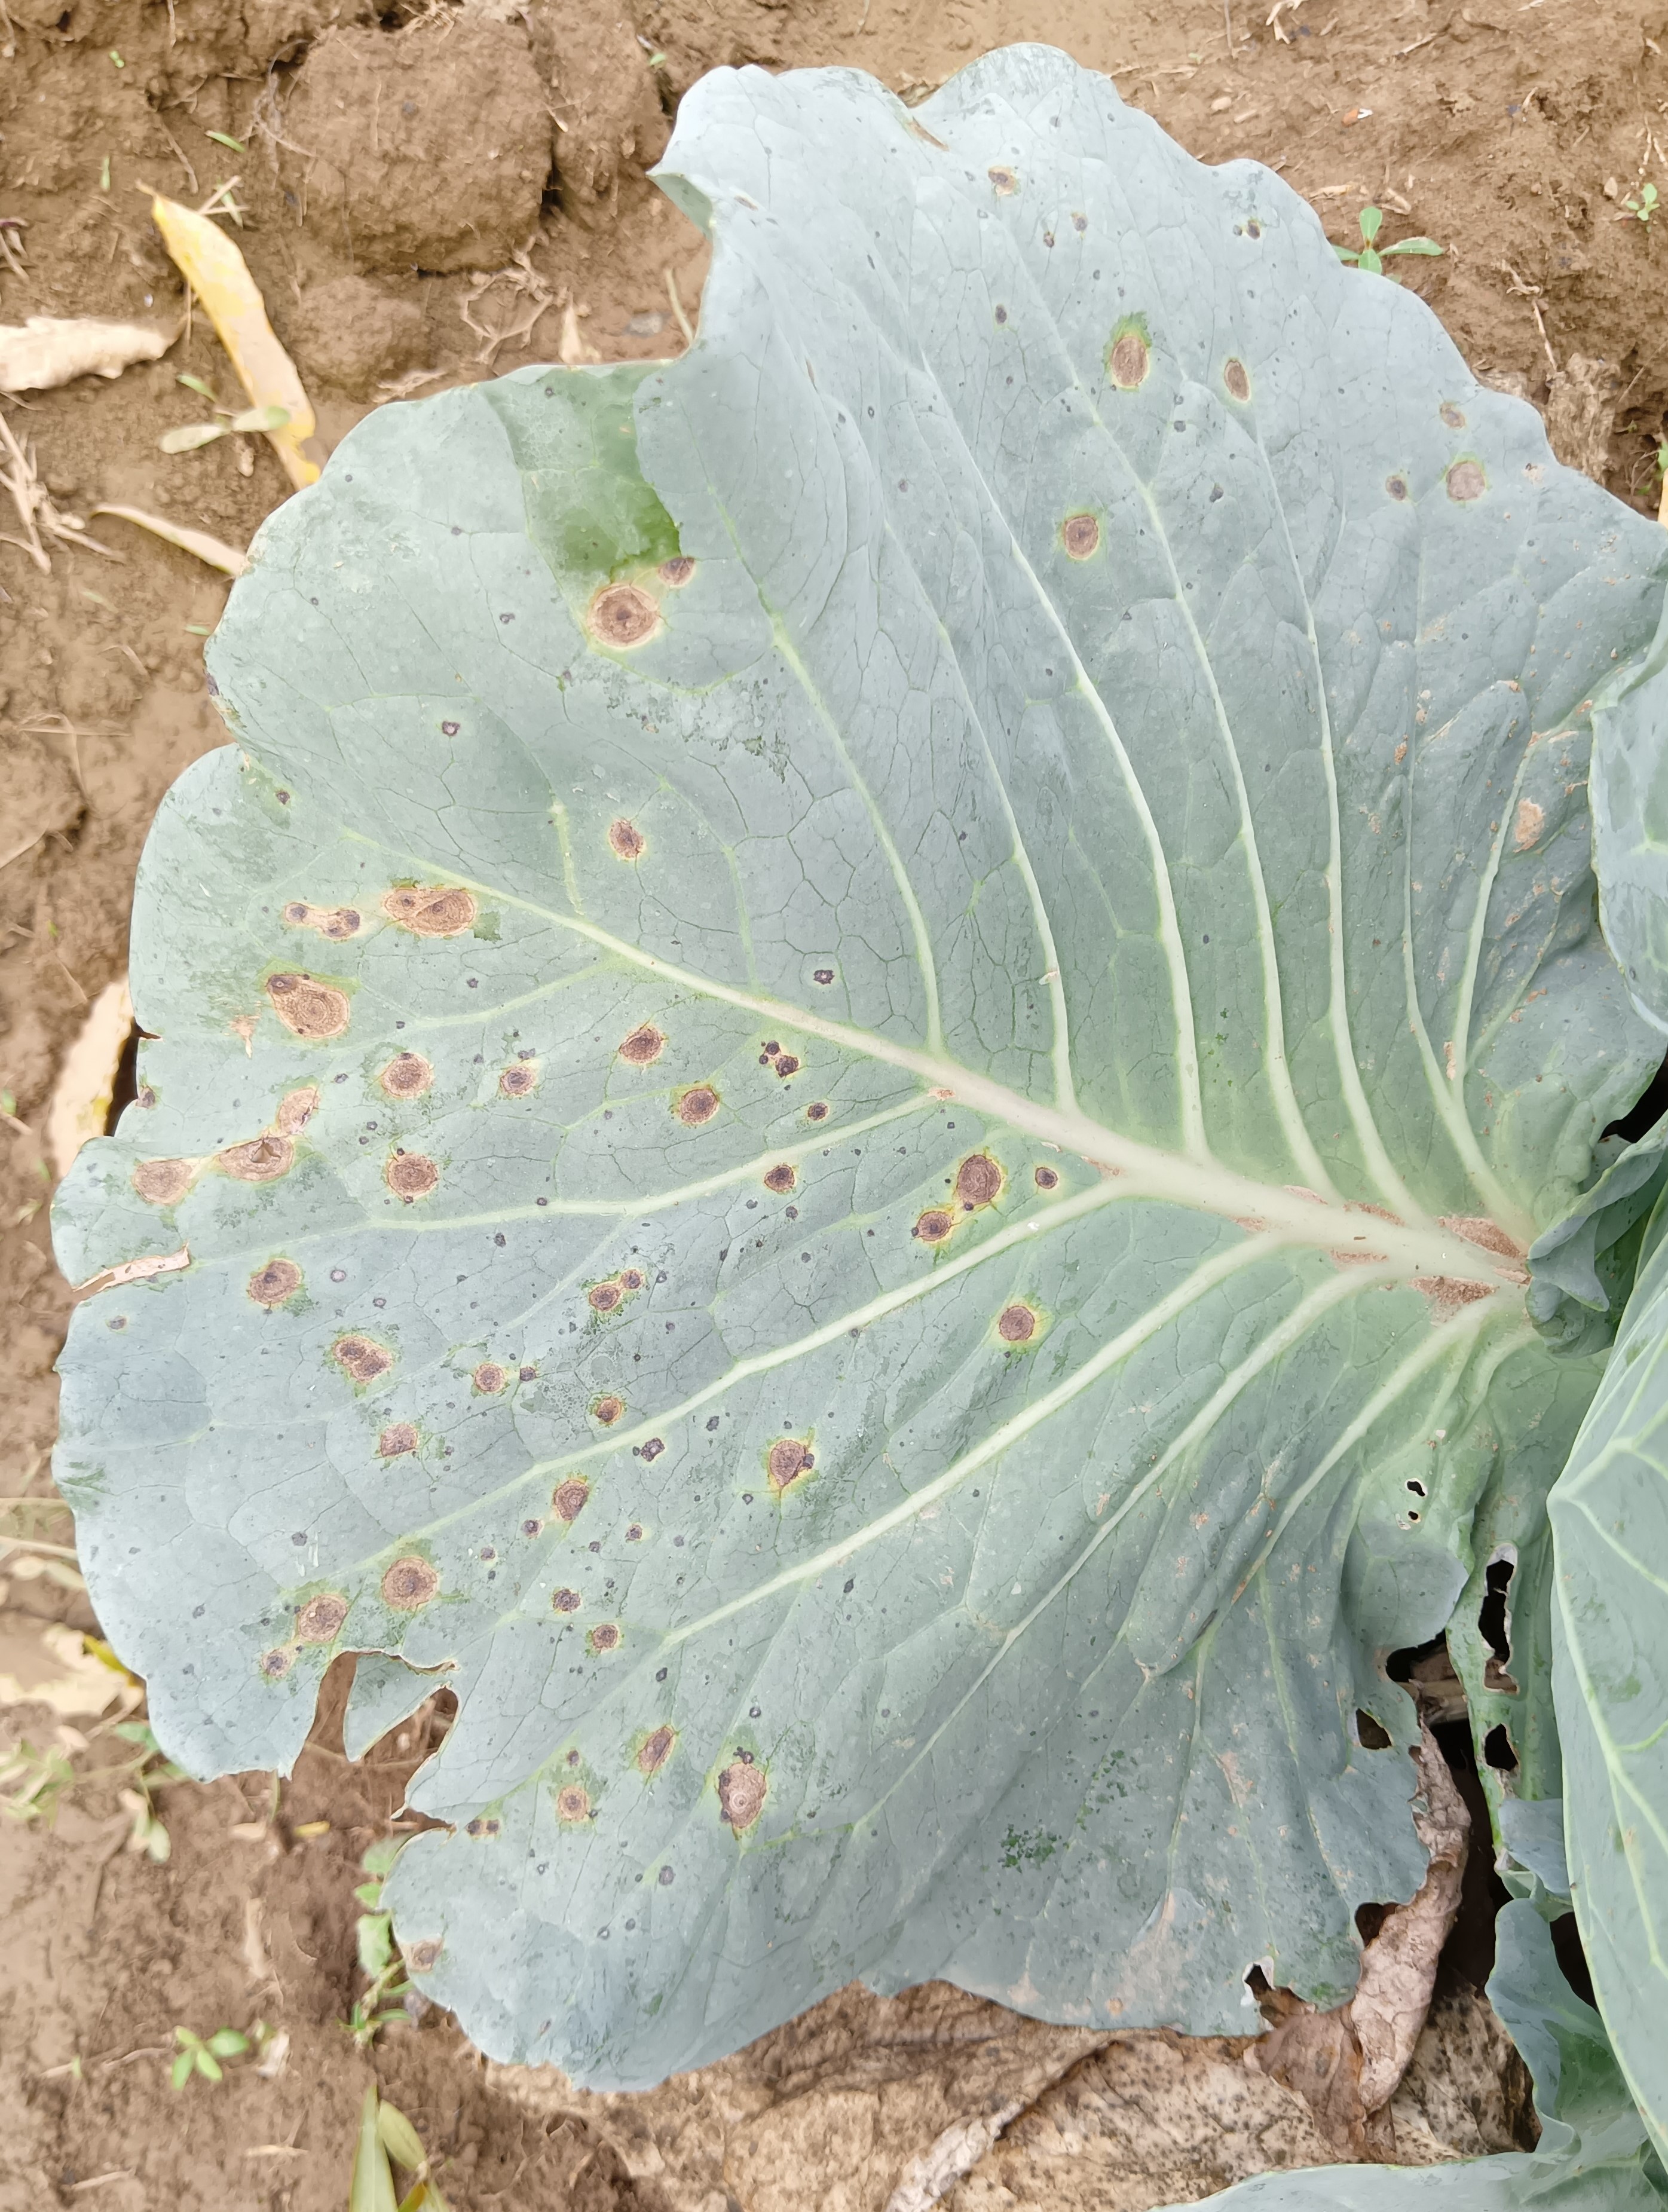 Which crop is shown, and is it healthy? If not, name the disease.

cabbage, alternaria
